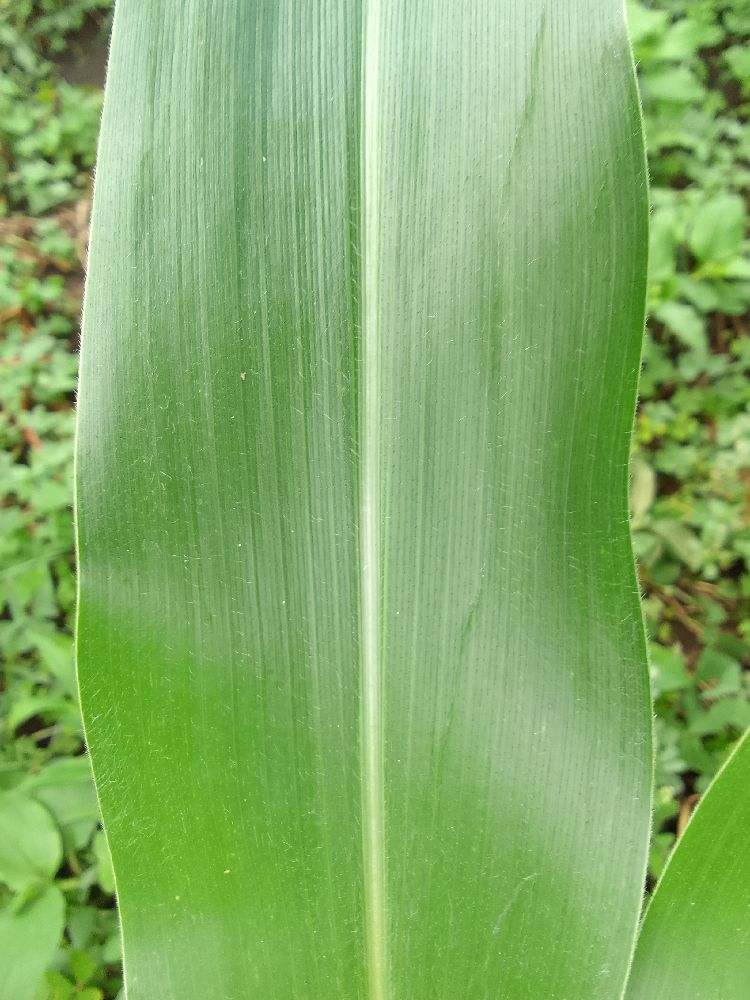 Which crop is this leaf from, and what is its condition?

maize, healthy
